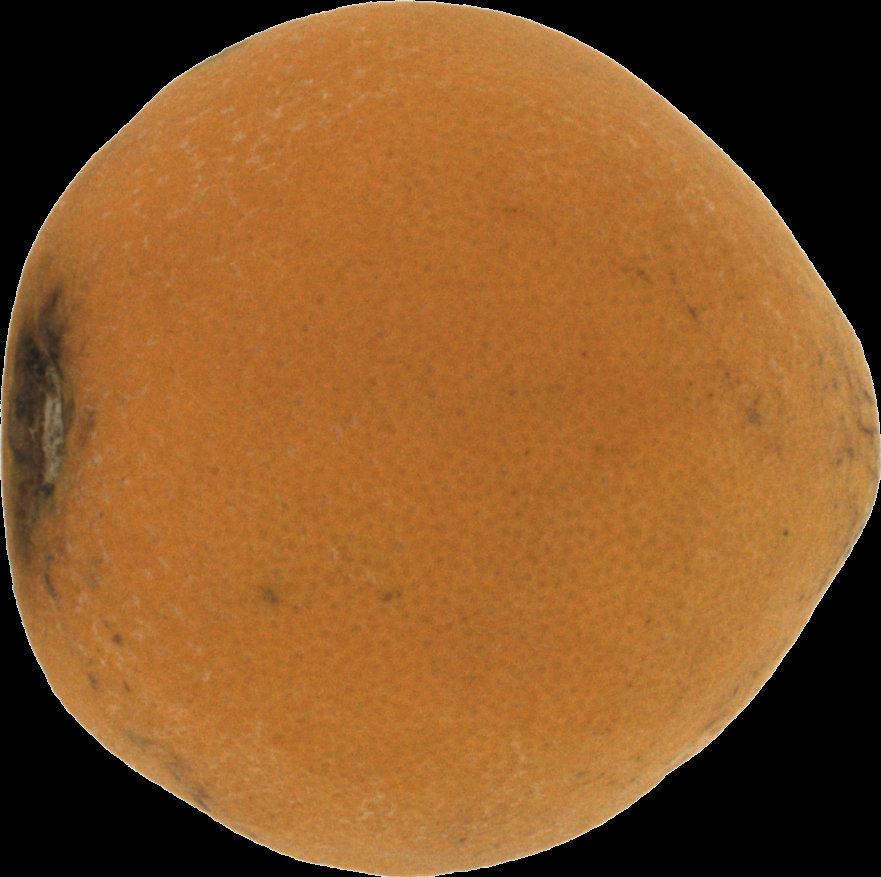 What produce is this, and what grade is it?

orange, bad
